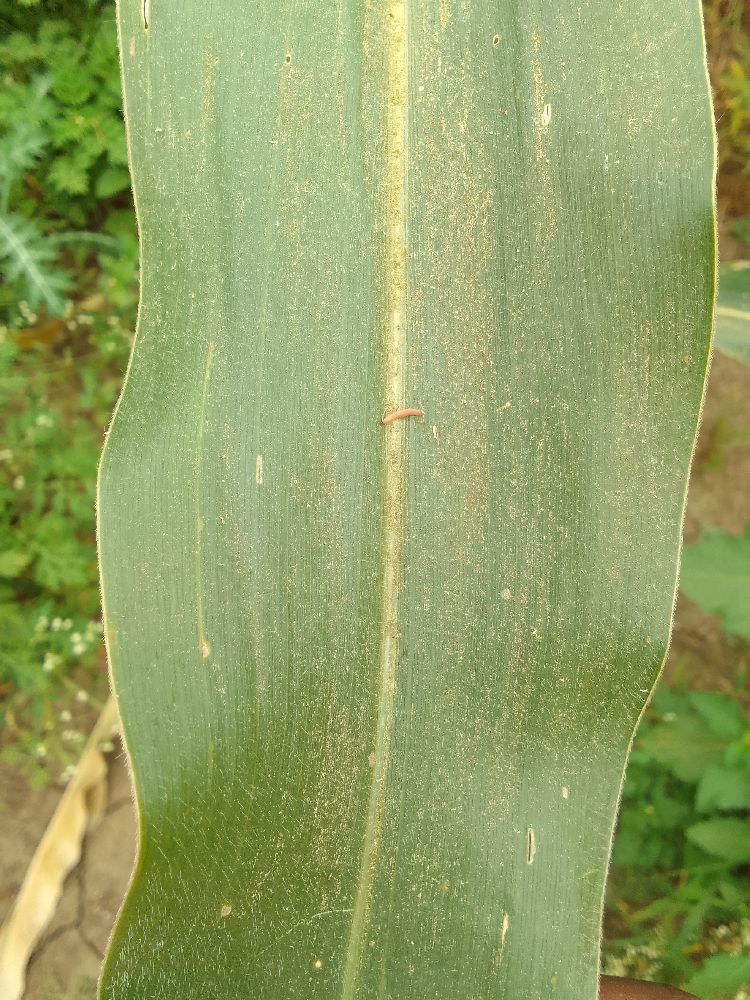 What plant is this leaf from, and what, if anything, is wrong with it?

maize, healthy
